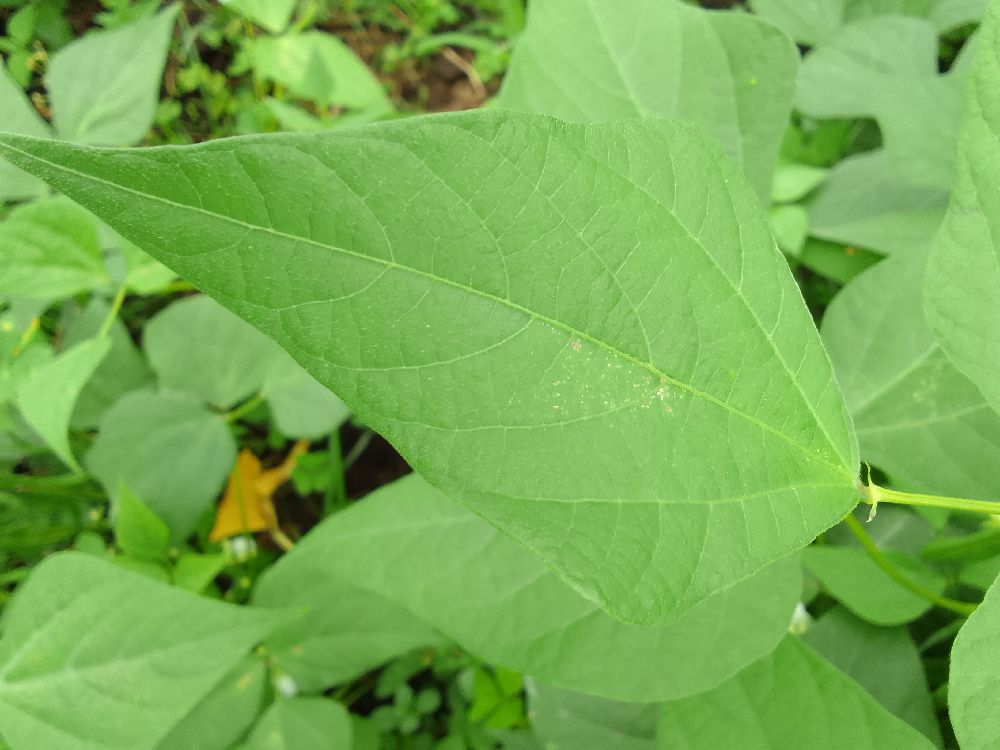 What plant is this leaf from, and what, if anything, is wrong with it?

common bean, healthy
